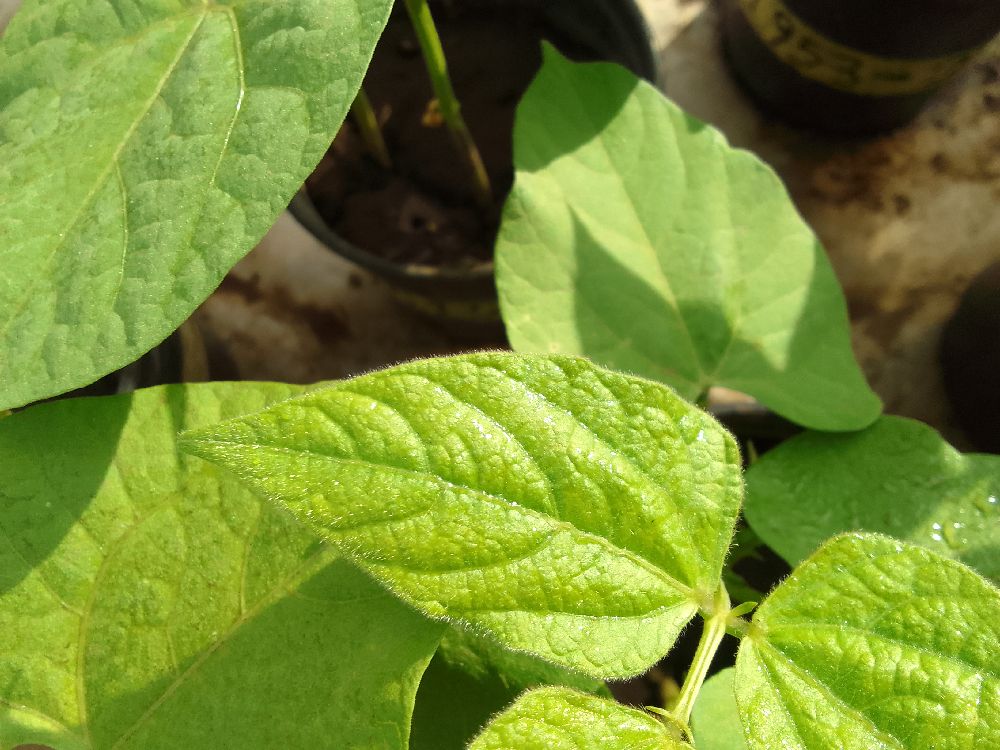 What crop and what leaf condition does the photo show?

common bean, healthy
